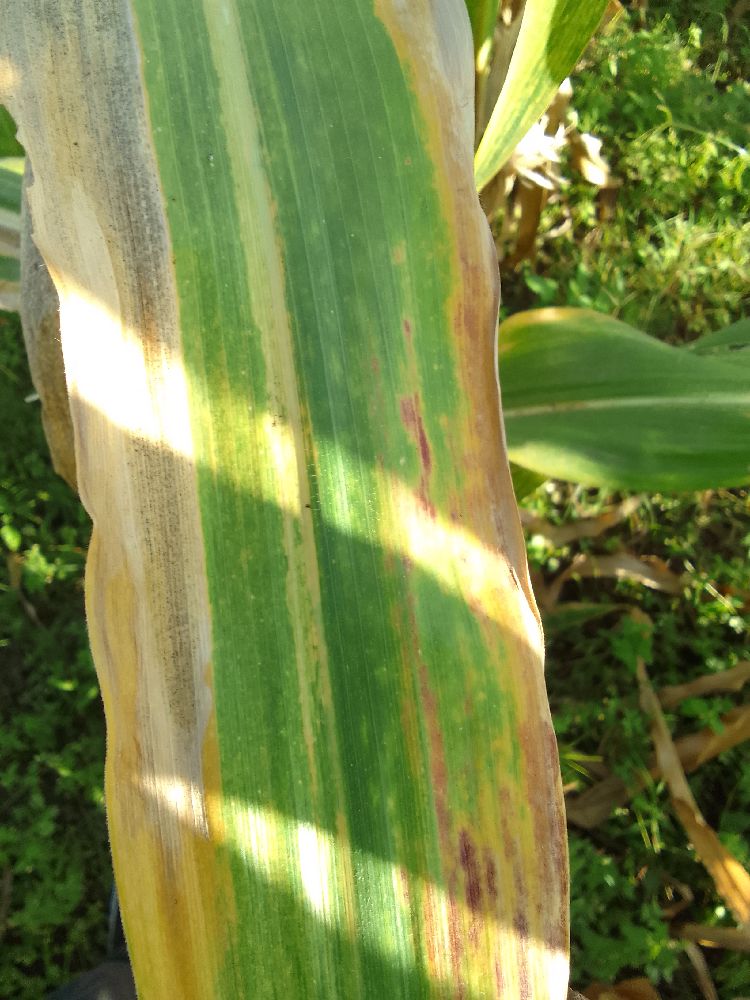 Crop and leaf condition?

maize, maize lethal necrosis
